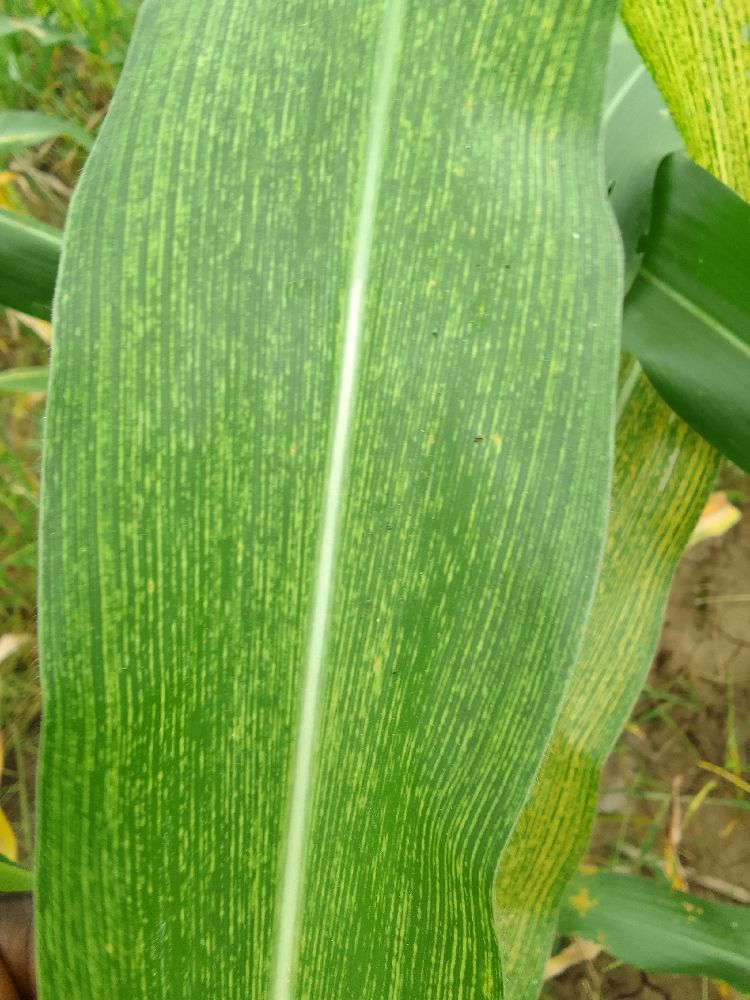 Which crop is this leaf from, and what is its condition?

maize, maize streak virus
